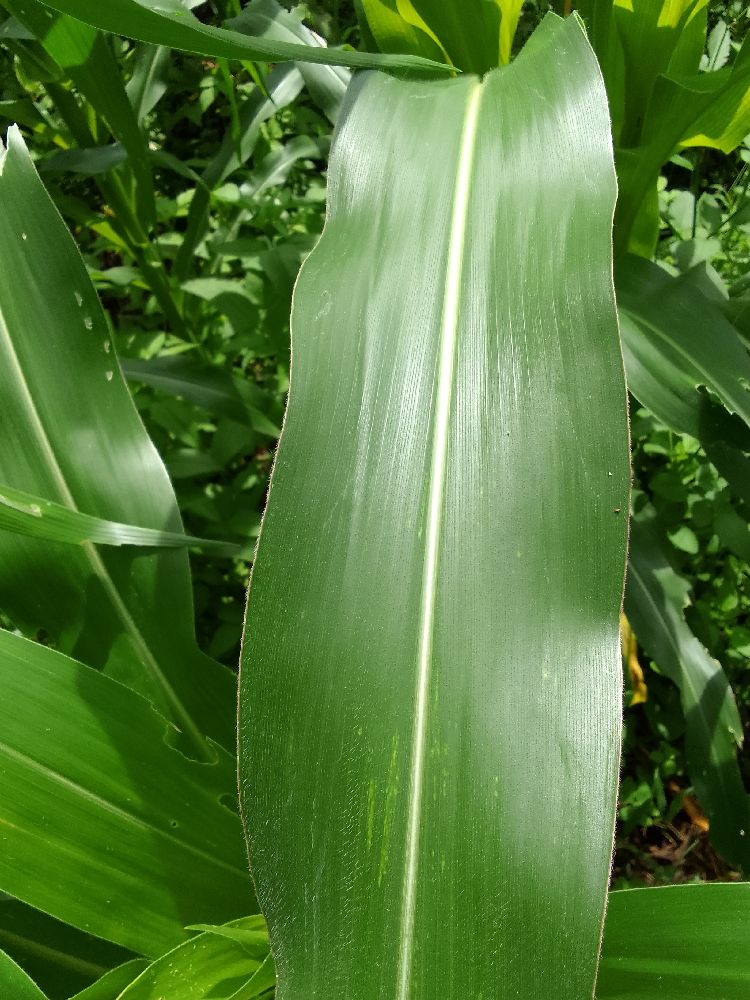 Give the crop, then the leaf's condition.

maize, healthy
